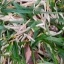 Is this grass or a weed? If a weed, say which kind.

grass
